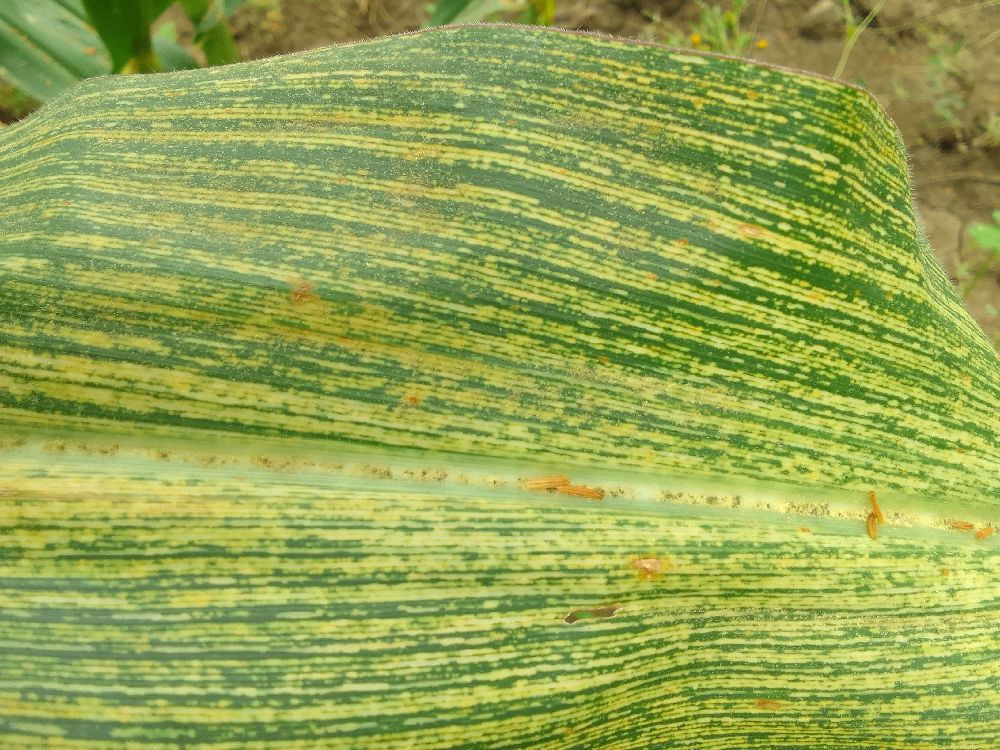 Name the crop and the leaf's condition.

maize, maize streak virus
